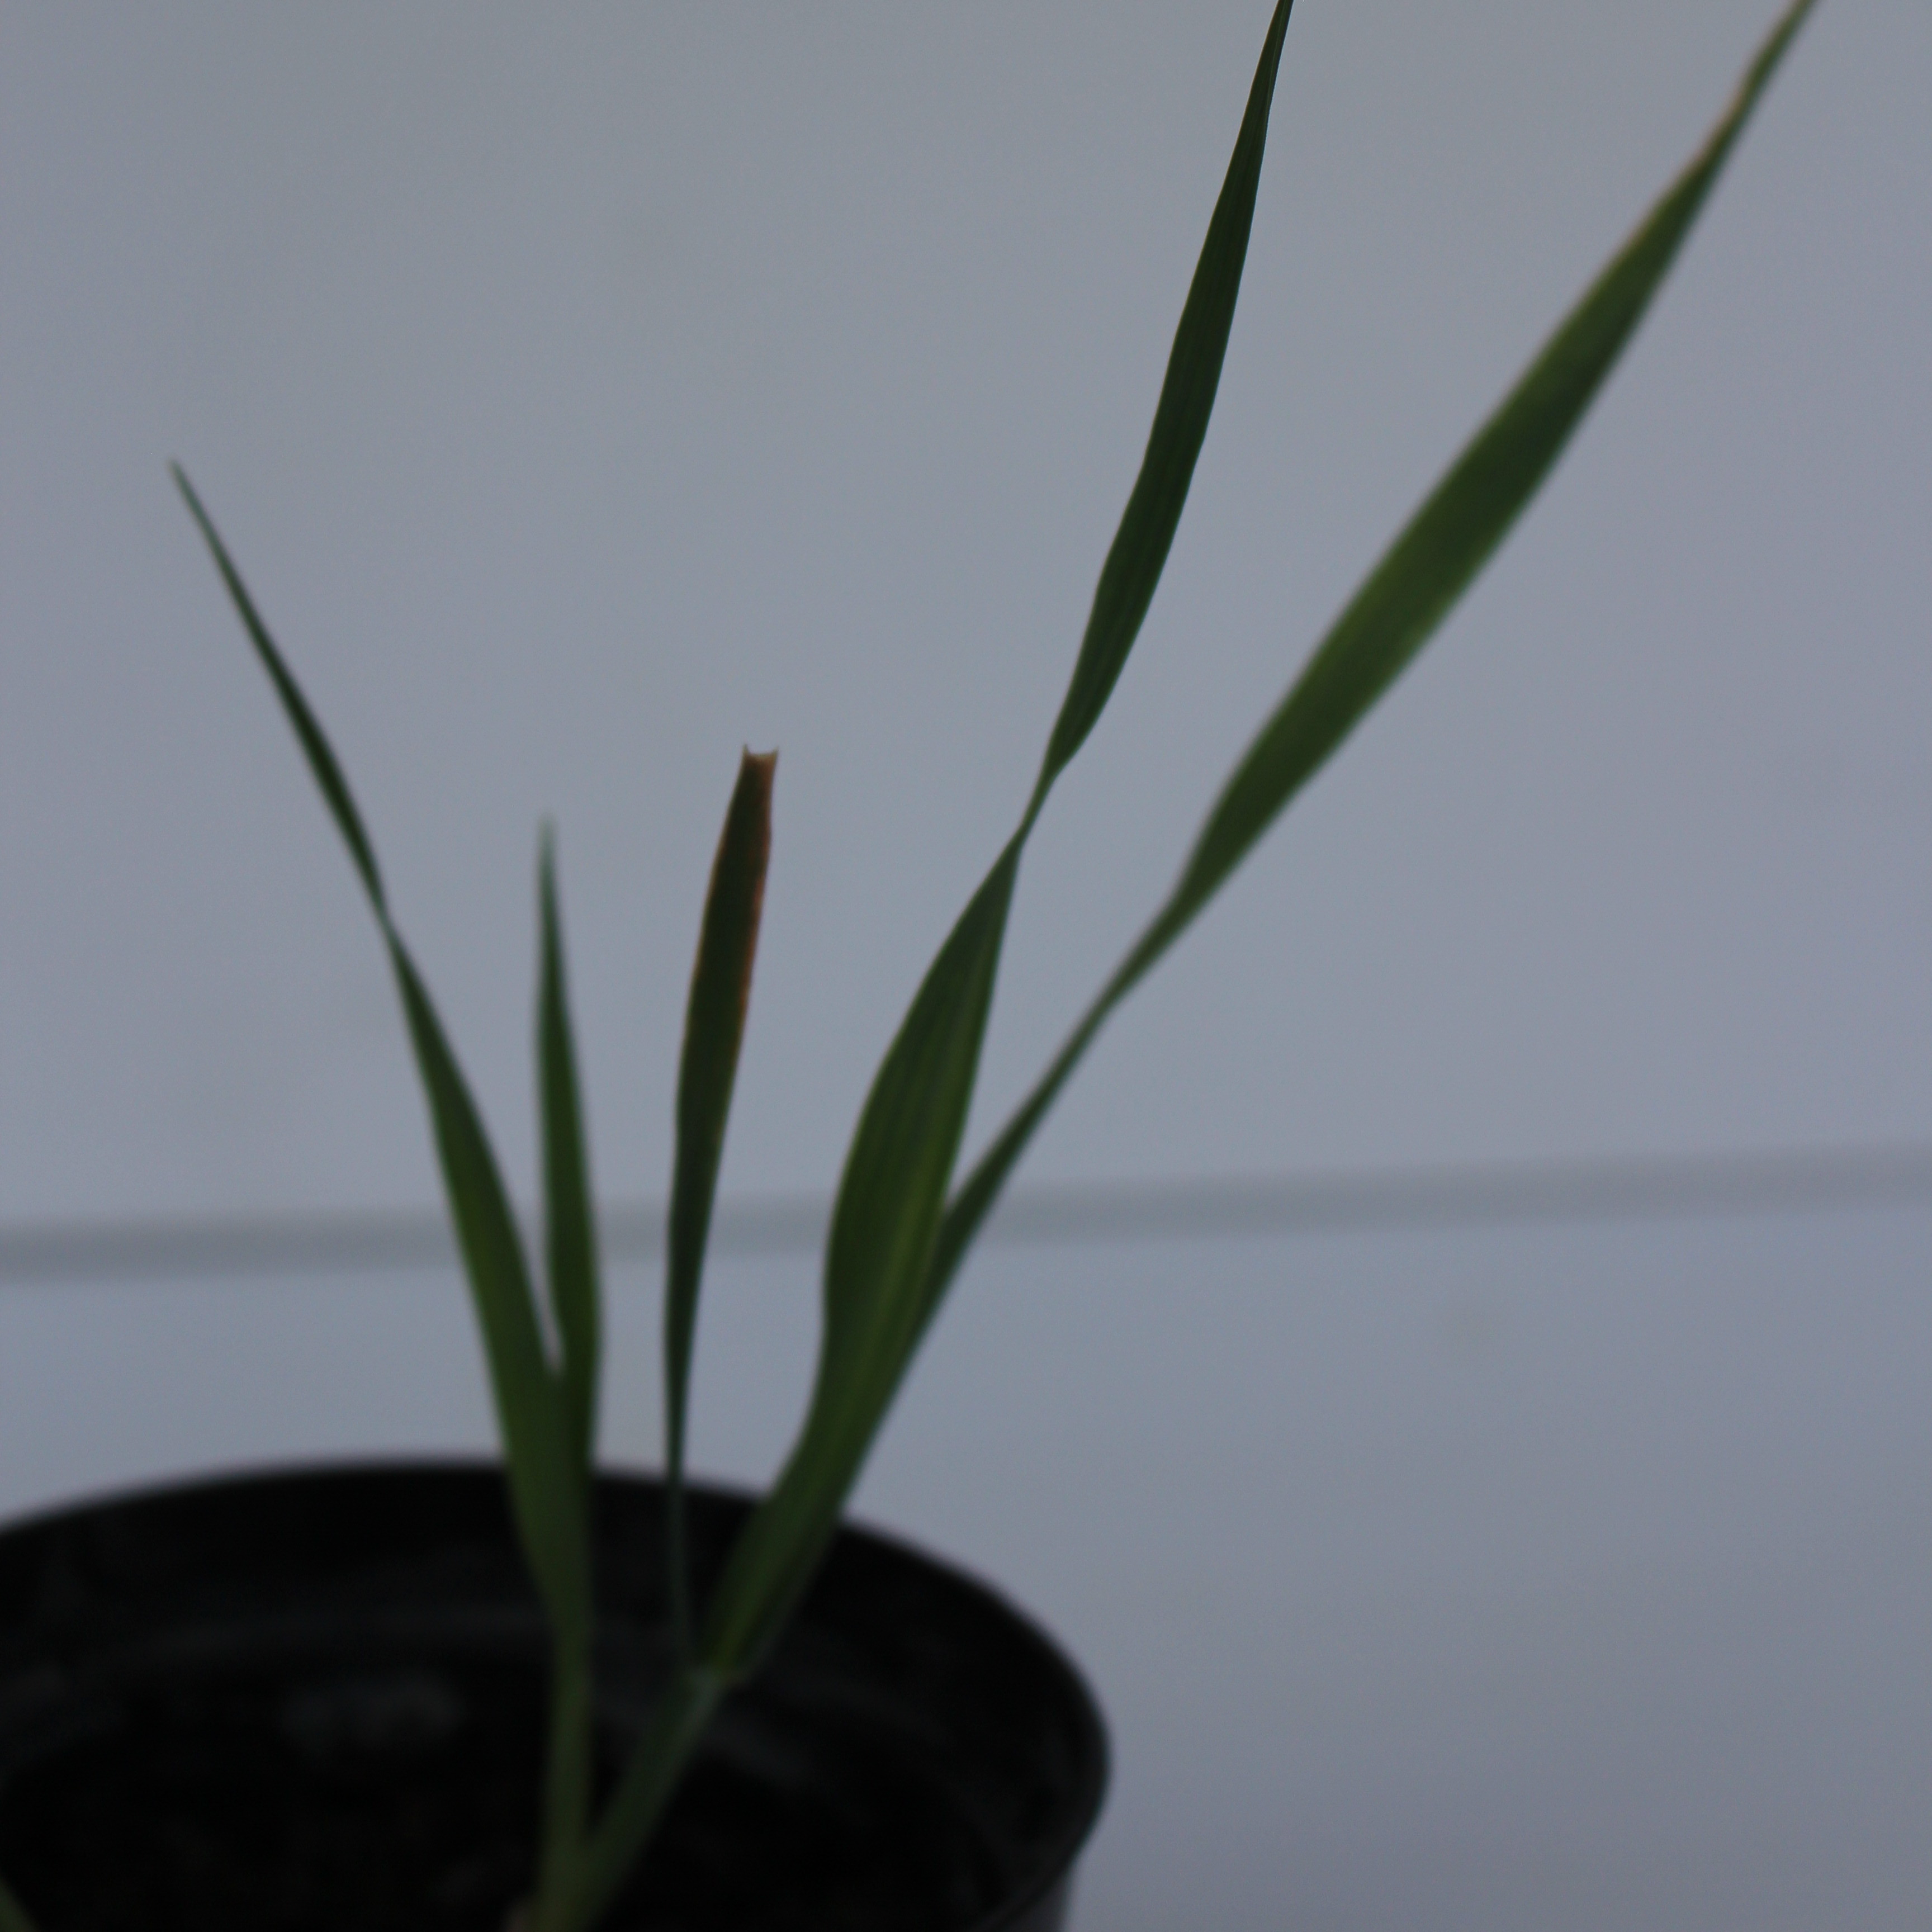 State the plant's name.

Avena sterilis
